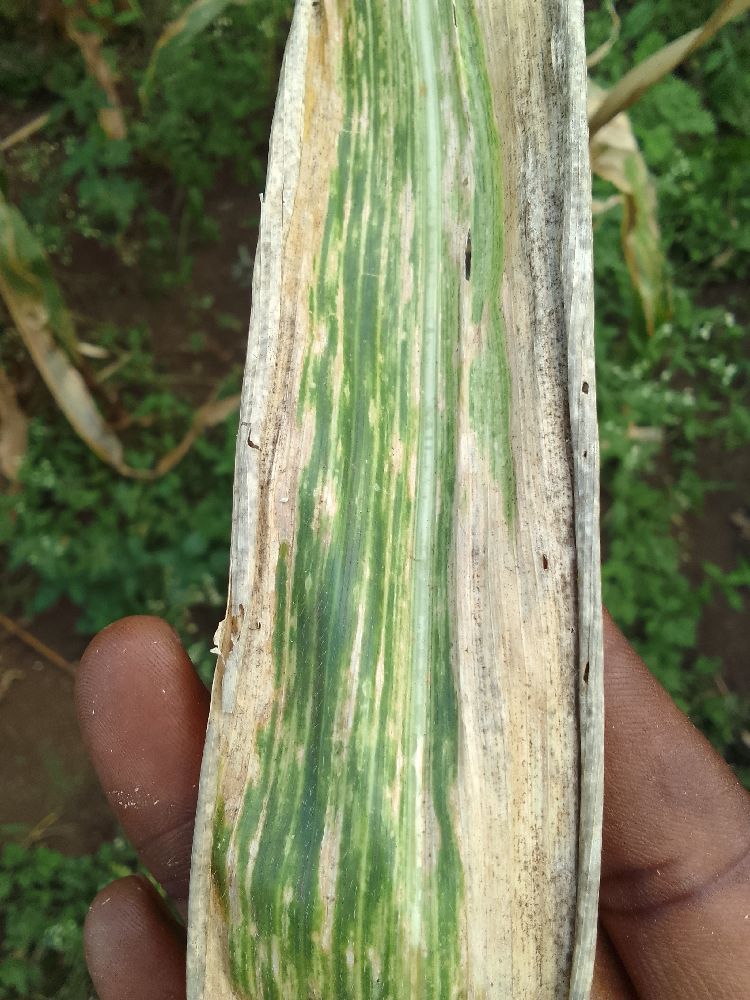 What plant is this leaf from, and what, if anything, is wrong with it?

maize, maize lethal necrosis
